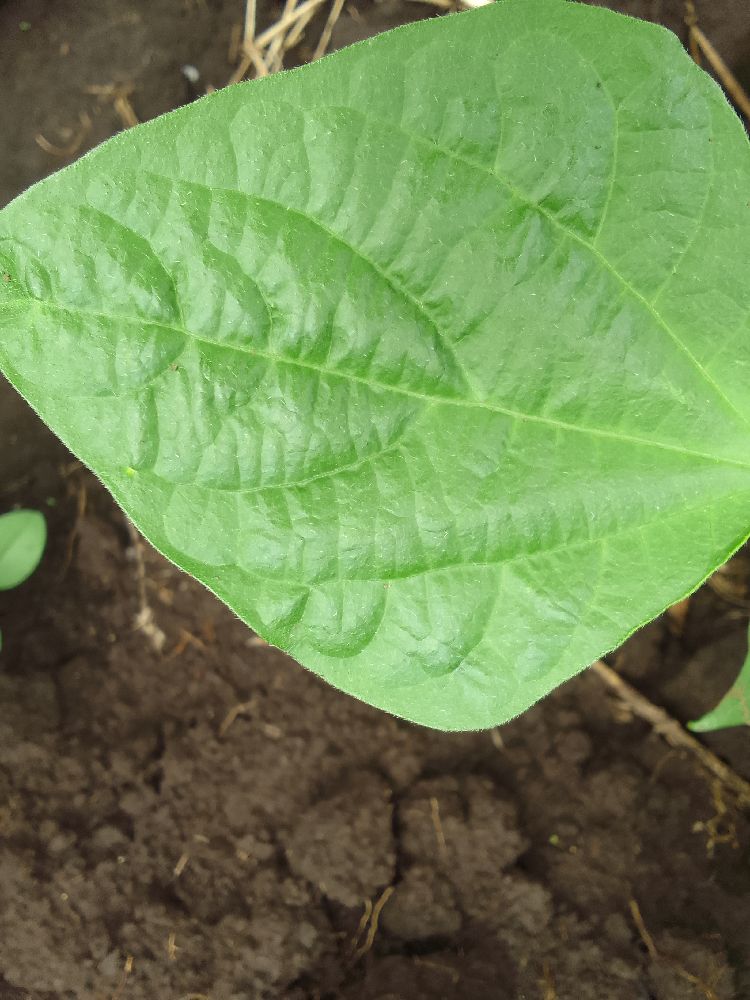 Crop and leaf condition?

common bean, healthy
